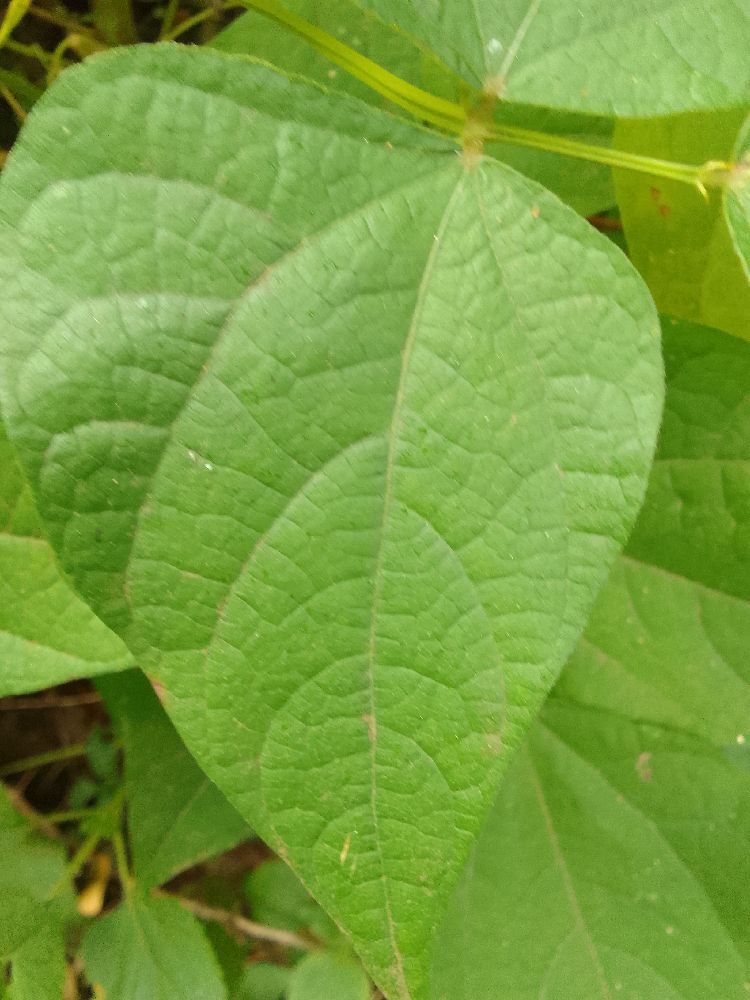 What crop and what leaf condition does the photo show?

common bean, healthy
